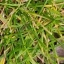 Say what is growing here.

grass
